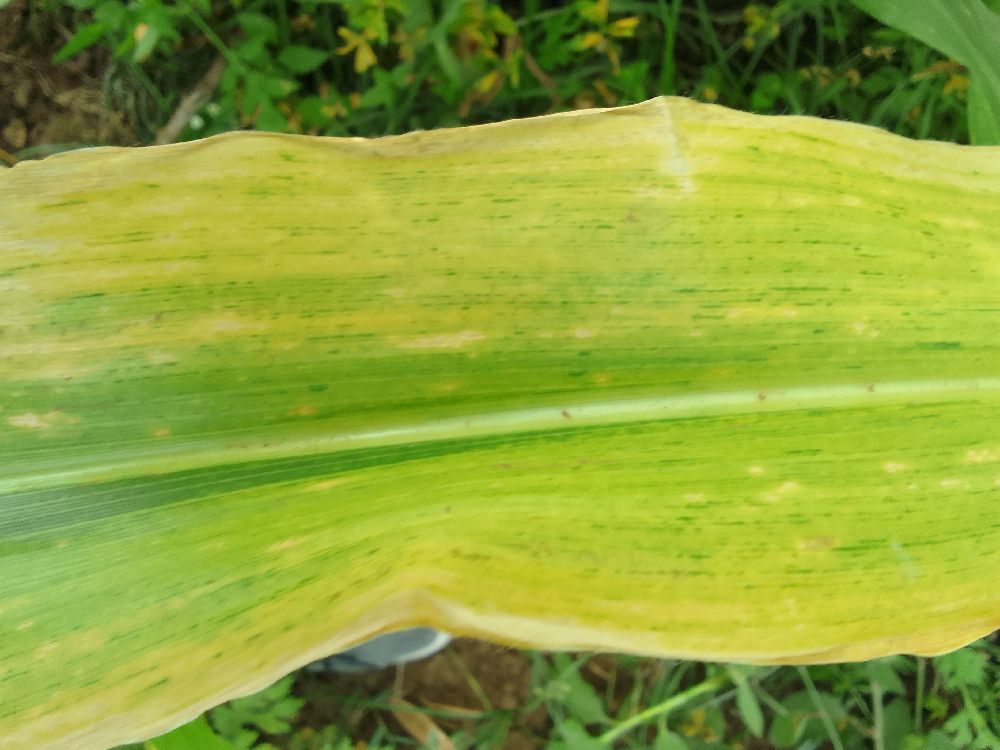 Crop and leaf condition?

maize, maize lethal necrosis
